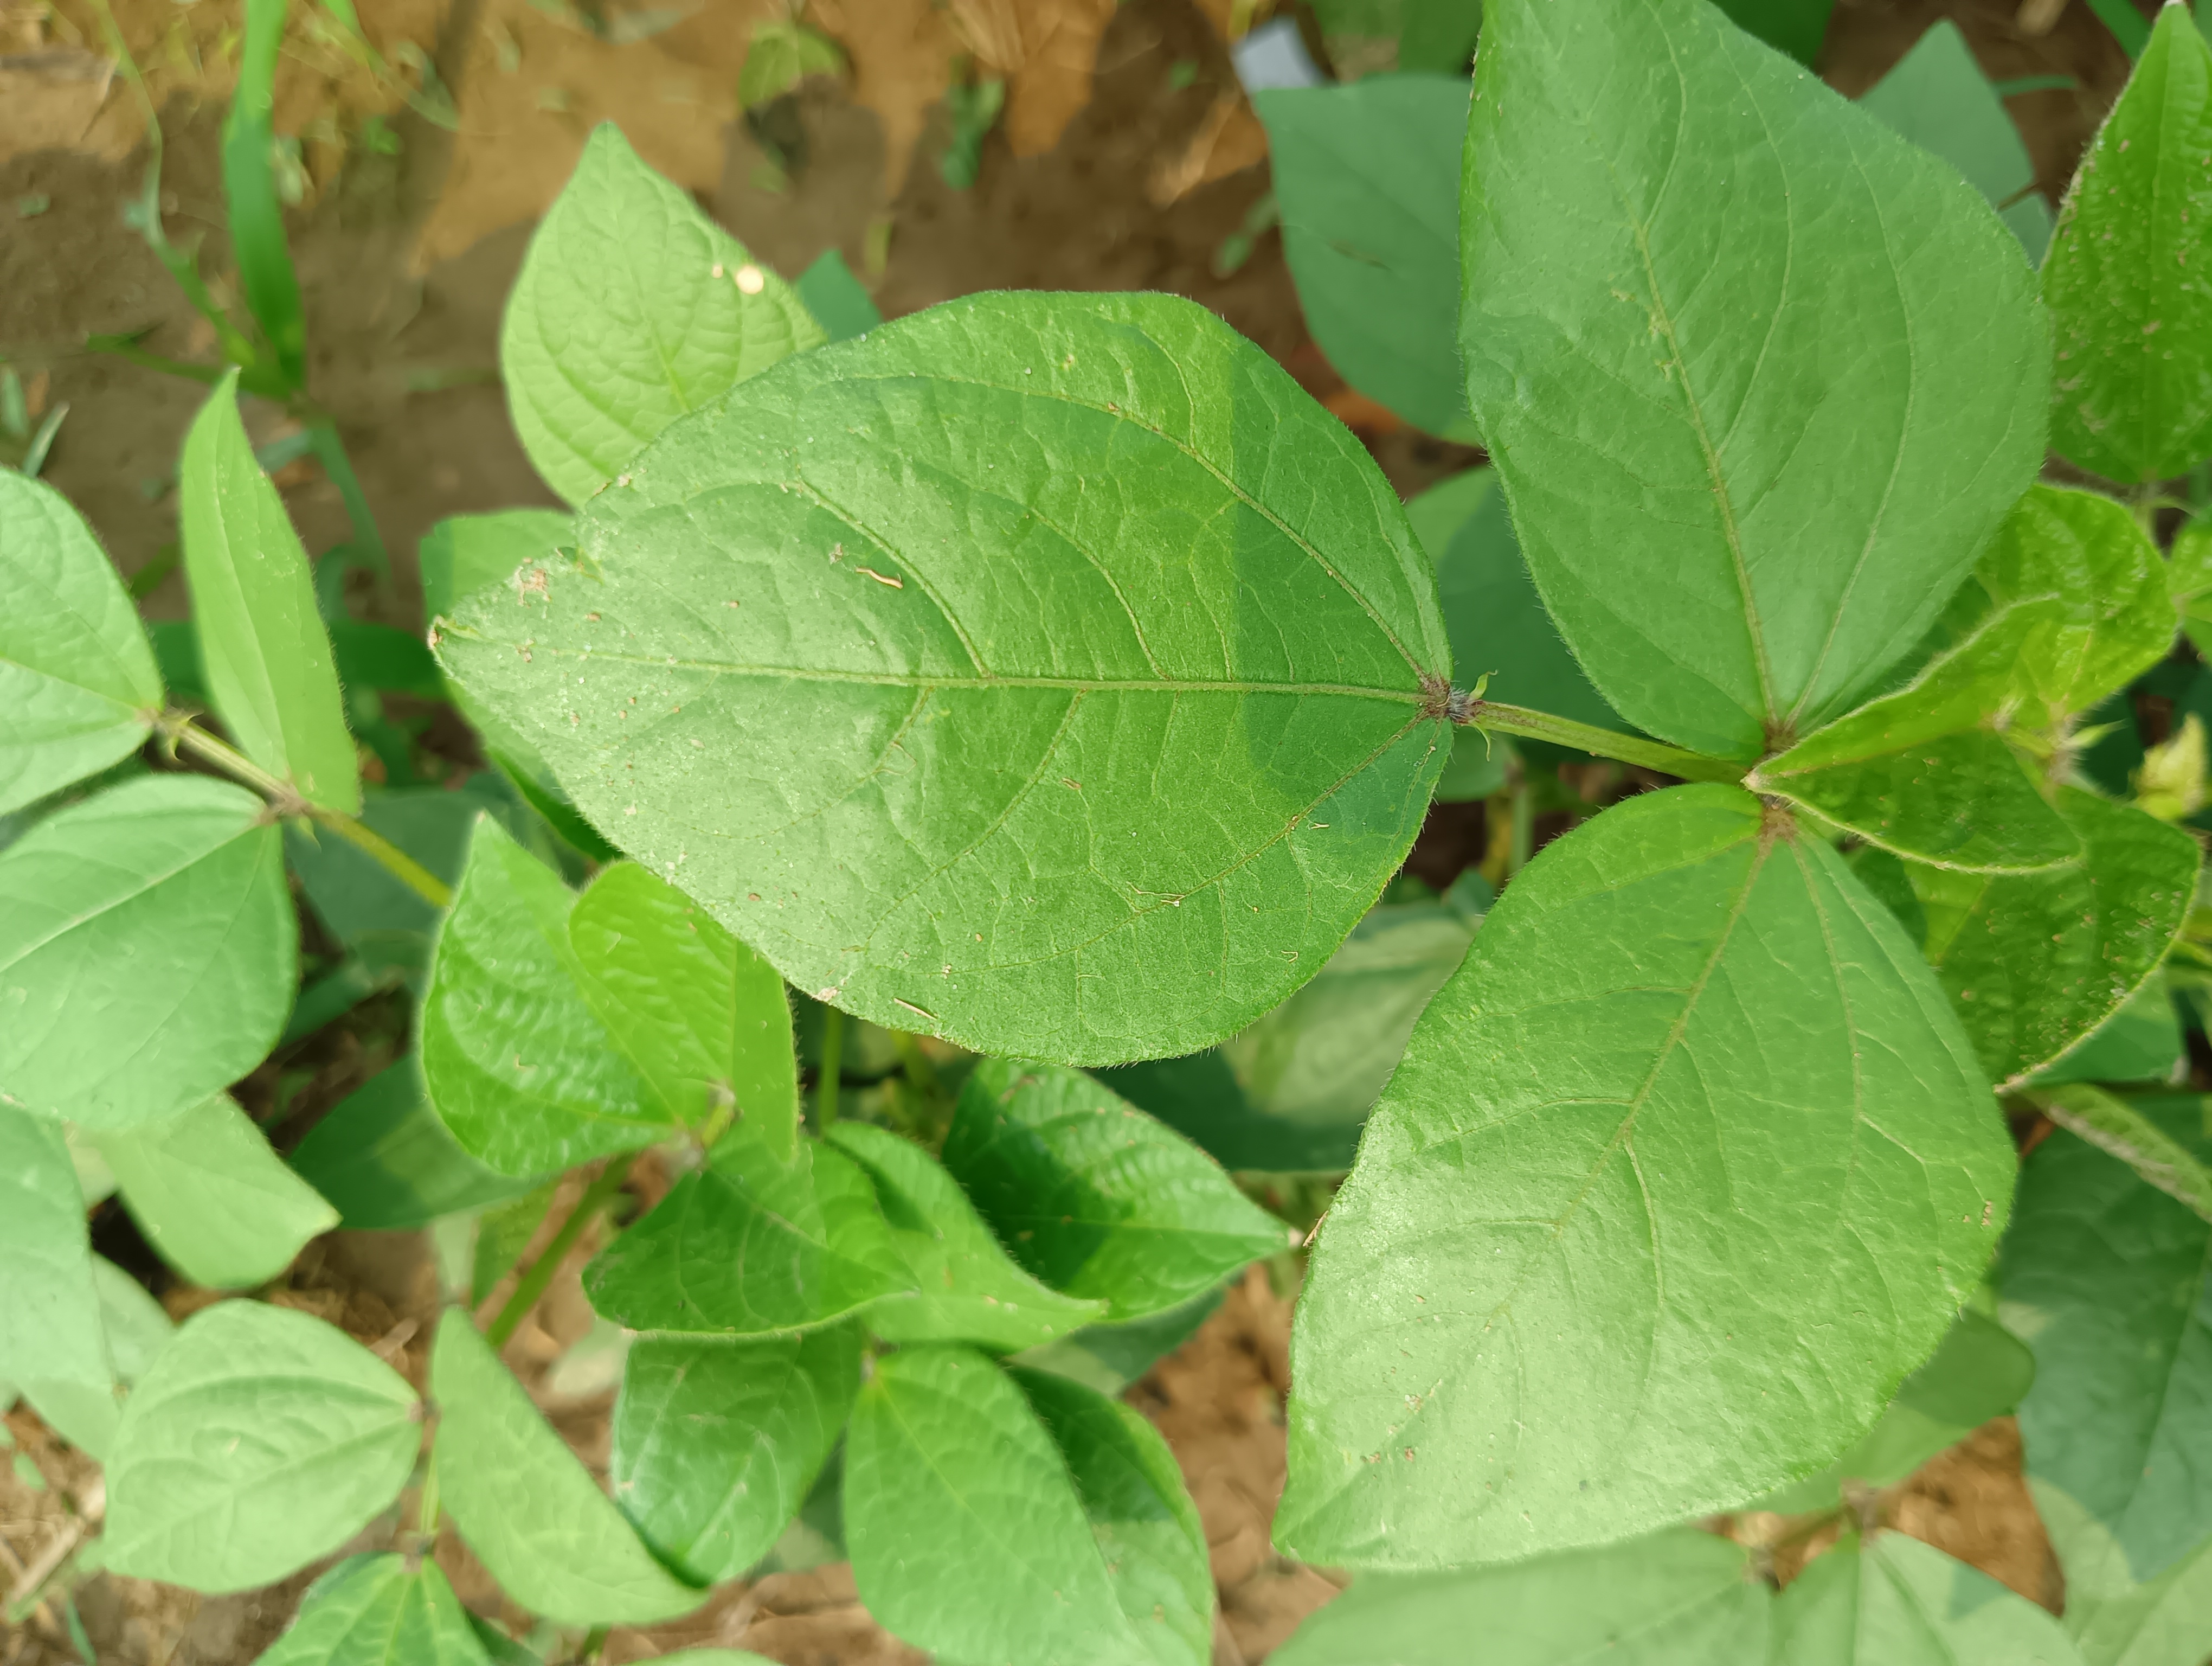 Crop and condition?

mungbean, healthy
